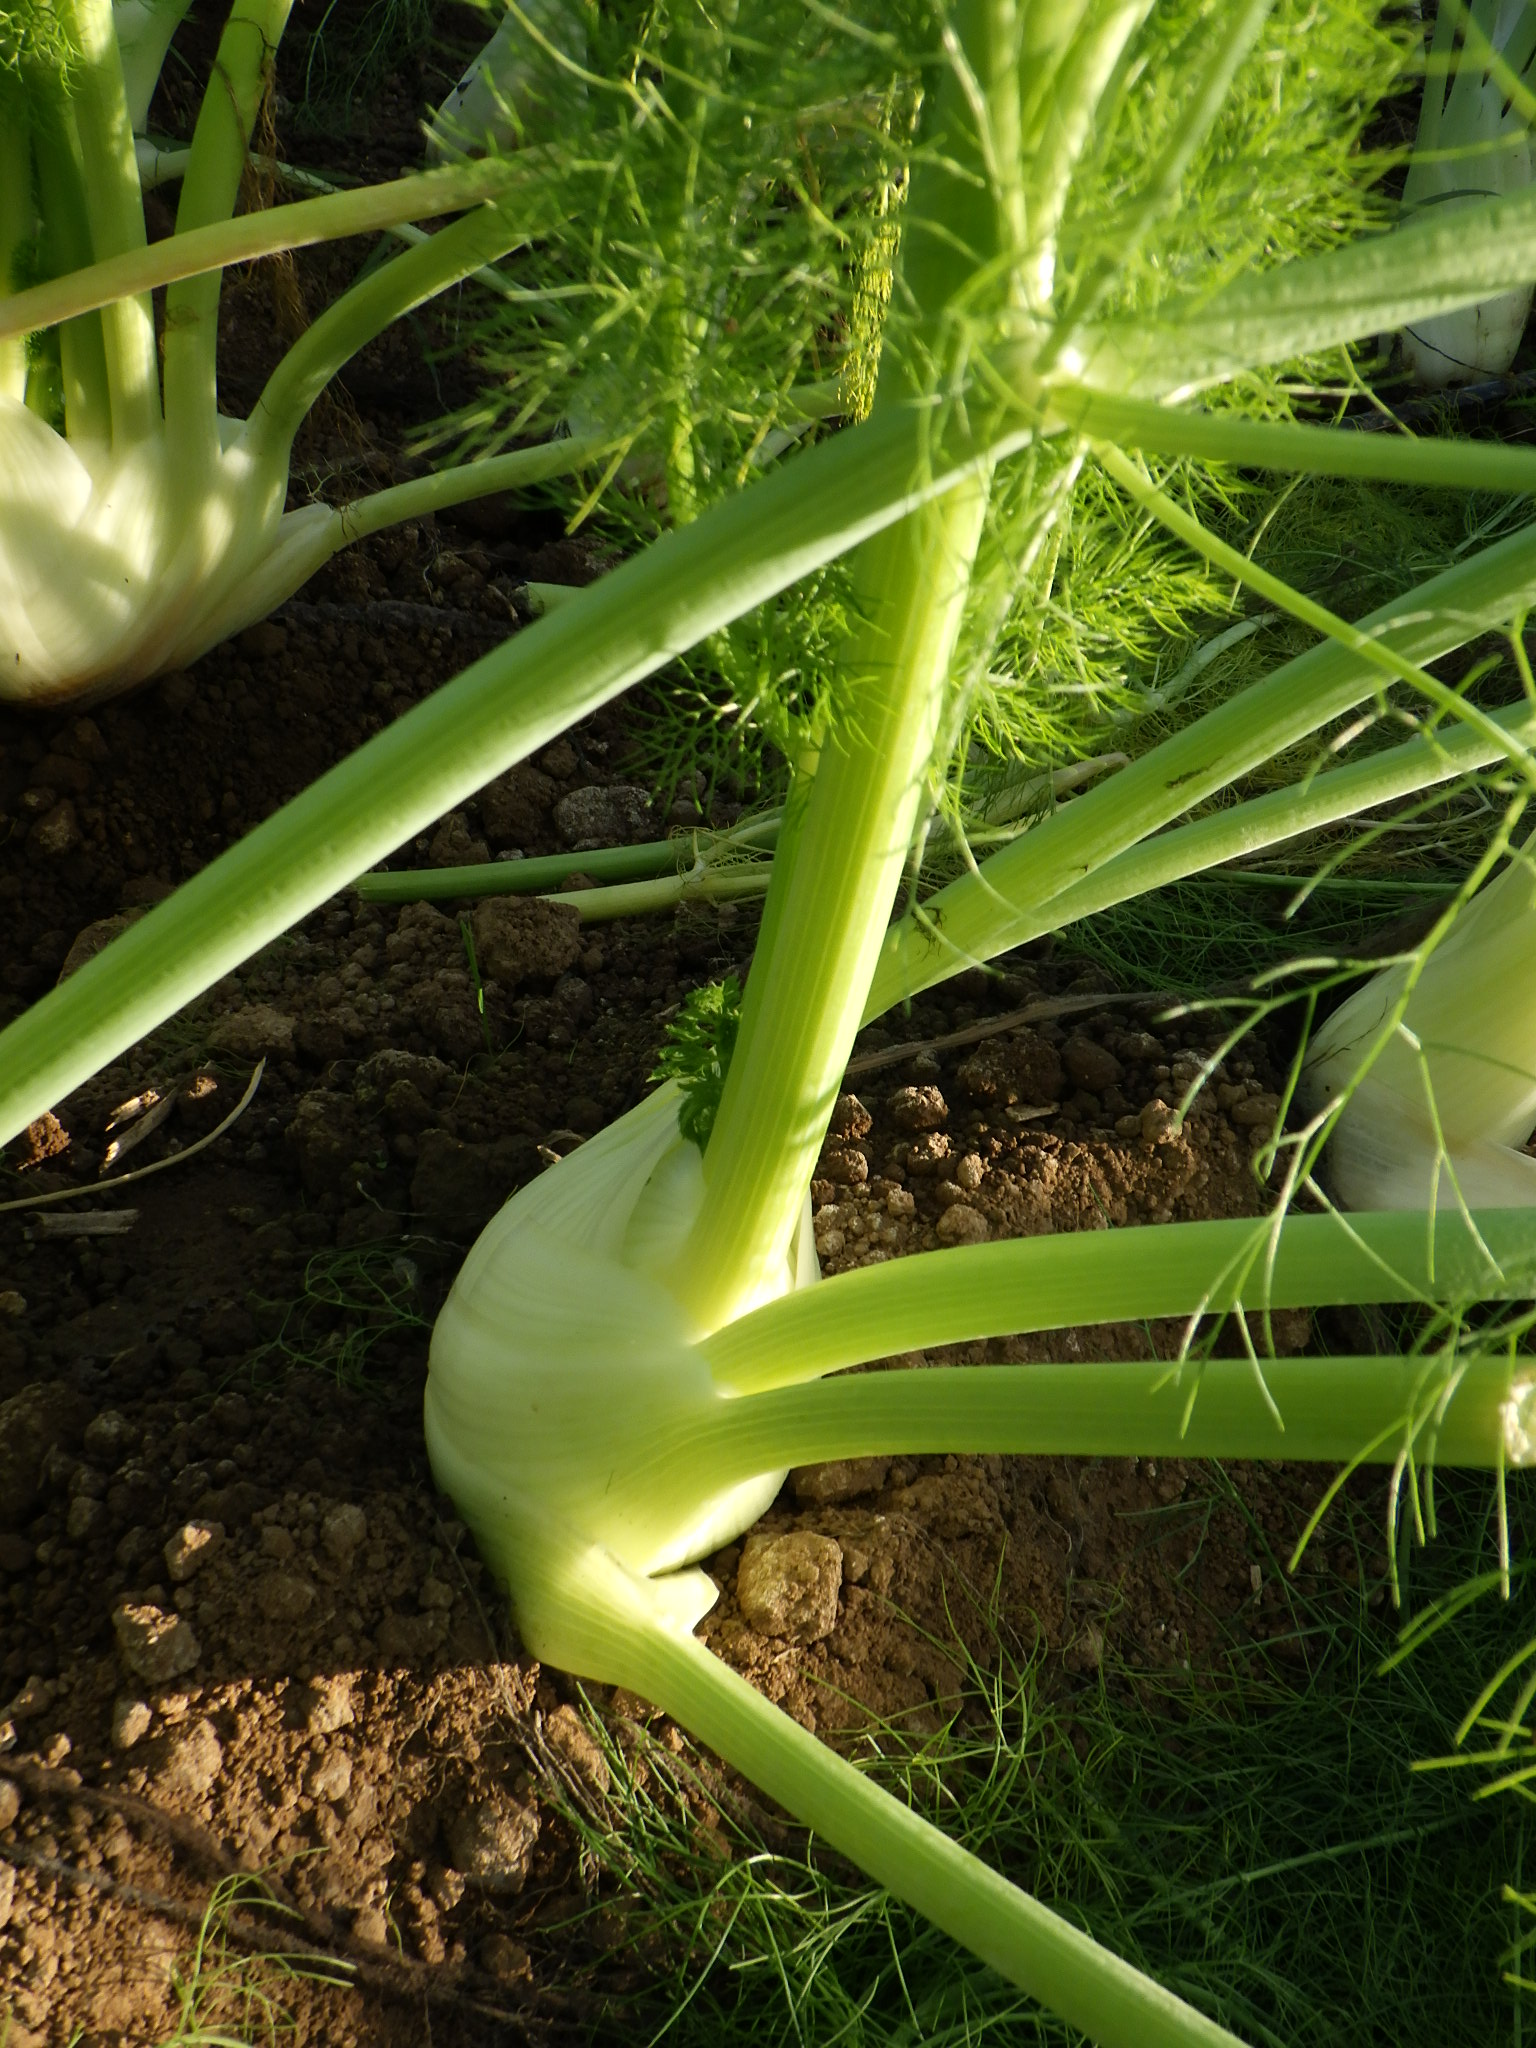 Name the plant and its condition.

fennel, healthy
